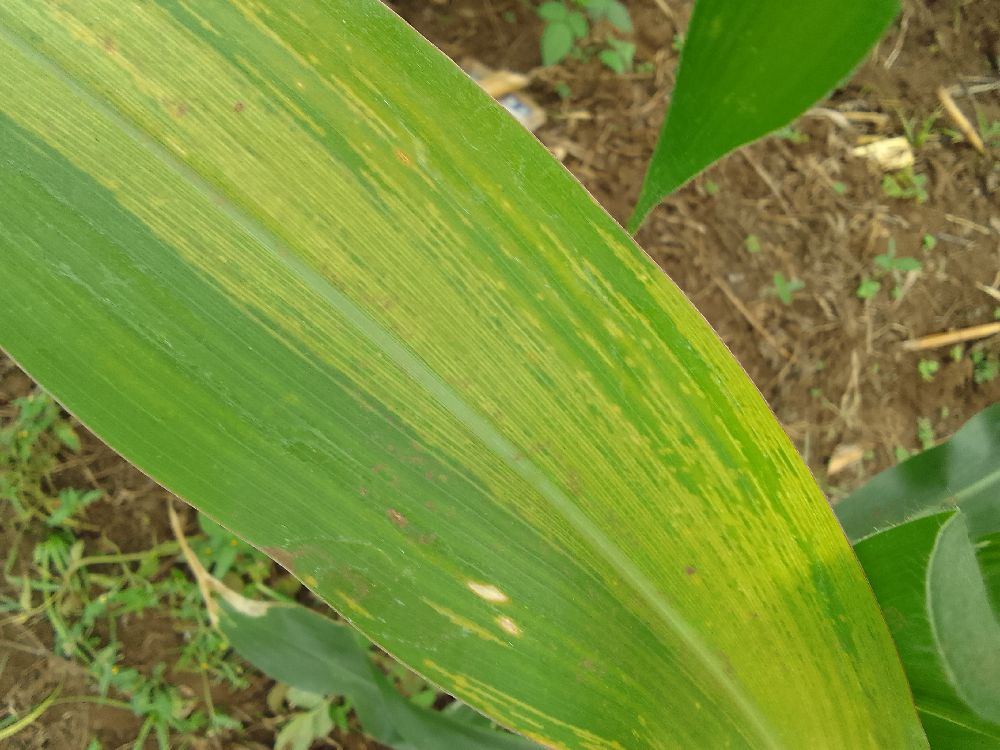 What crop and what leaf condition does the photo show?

maize, maize lethal necrosis
